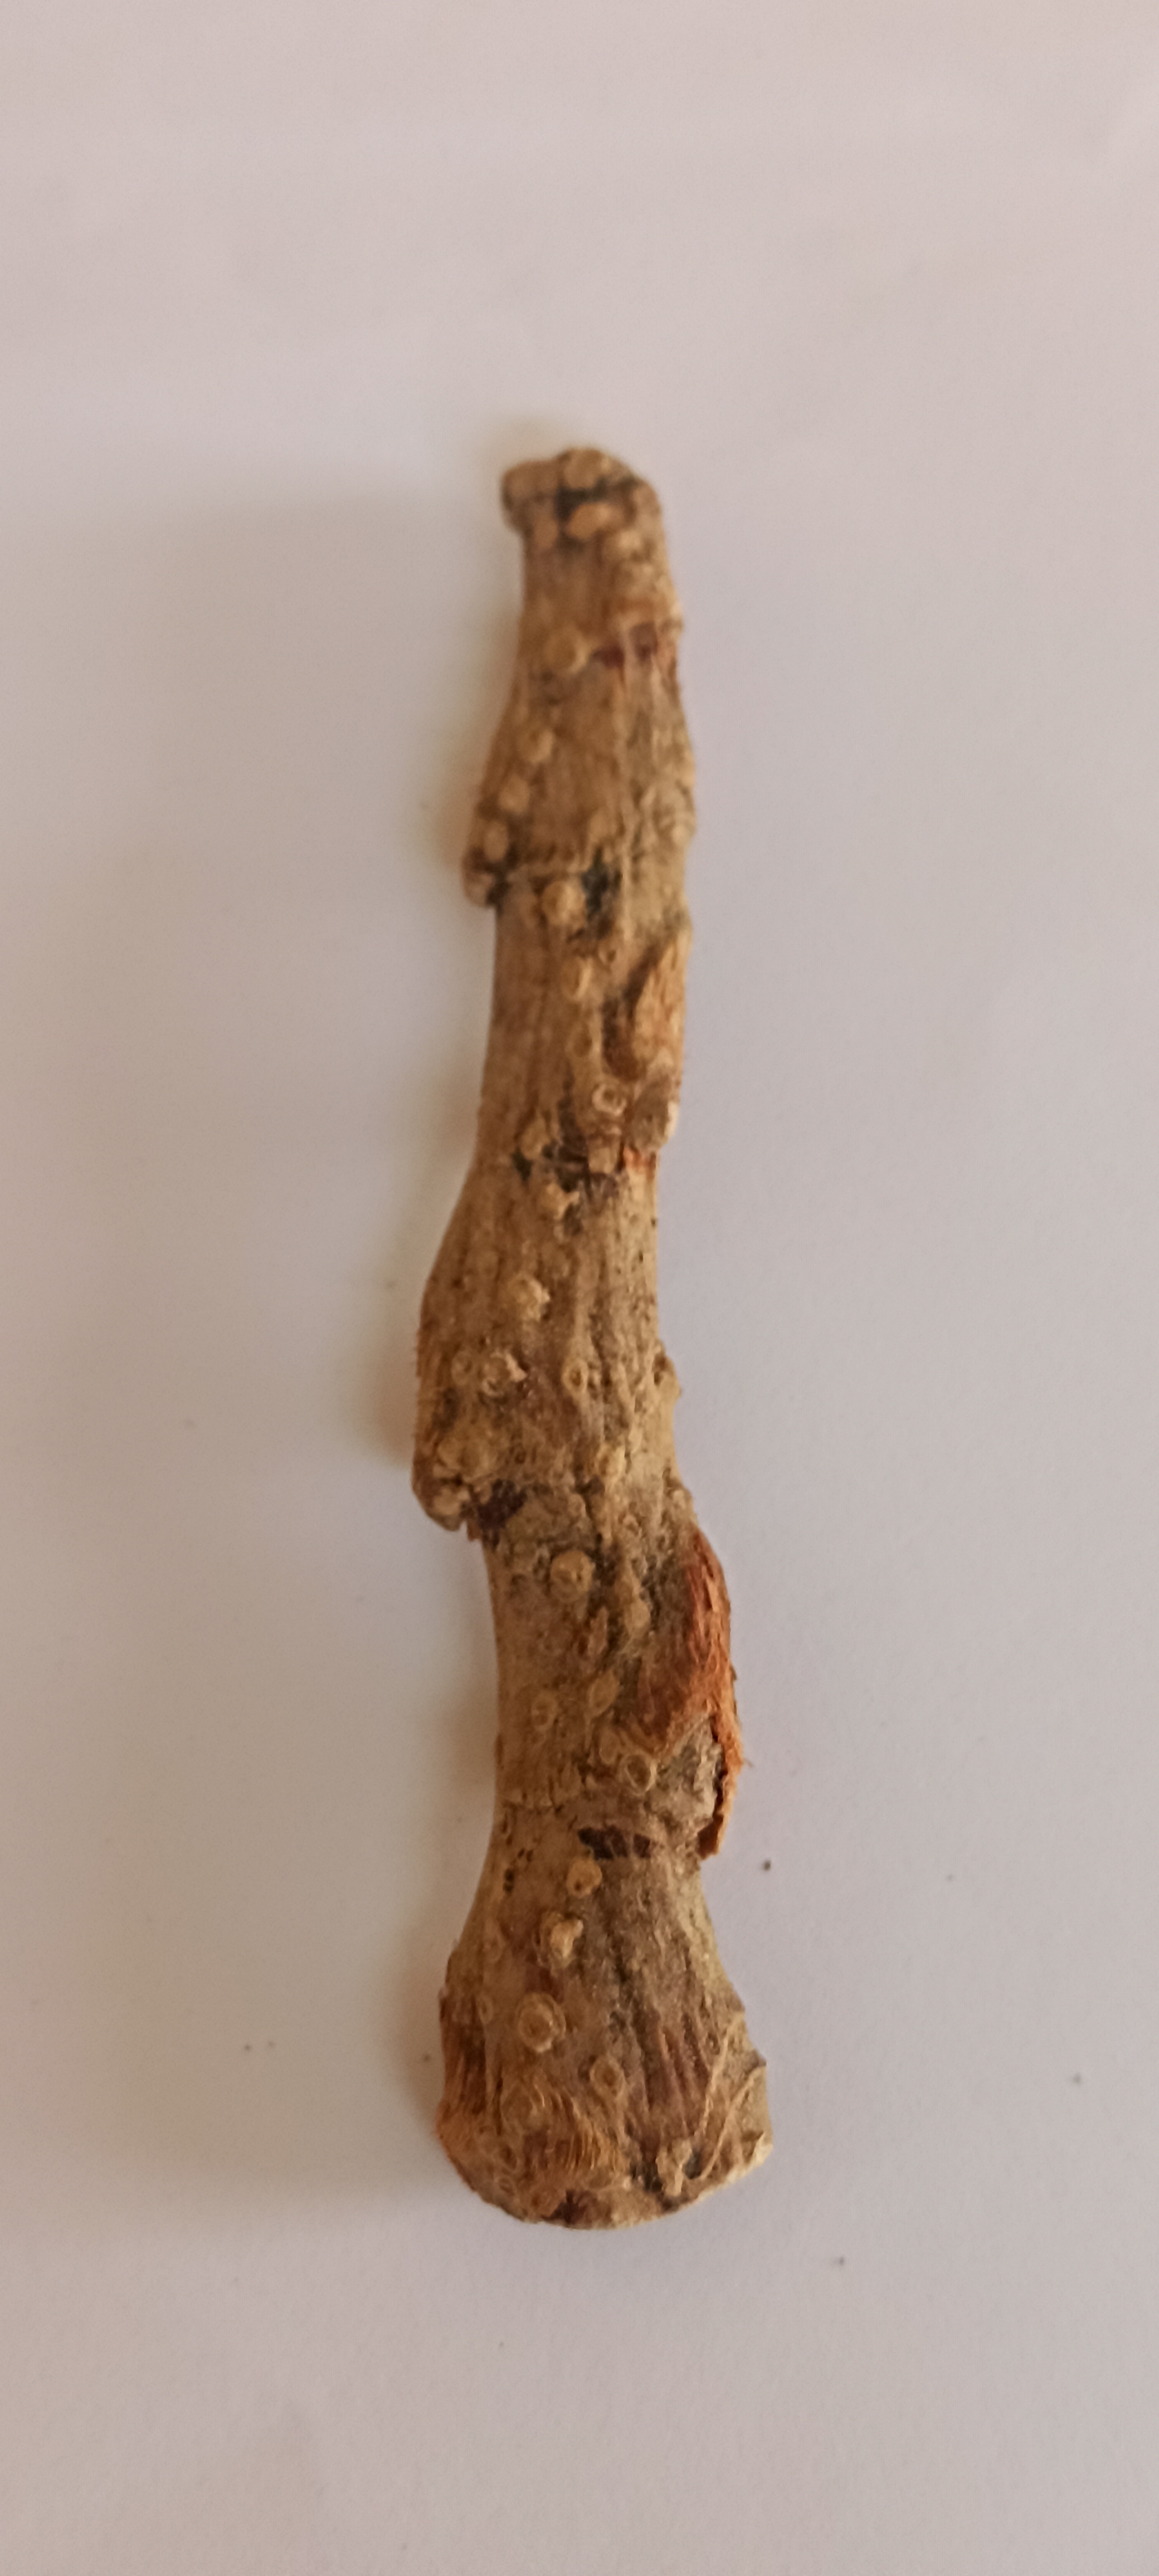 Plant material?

vekhand
